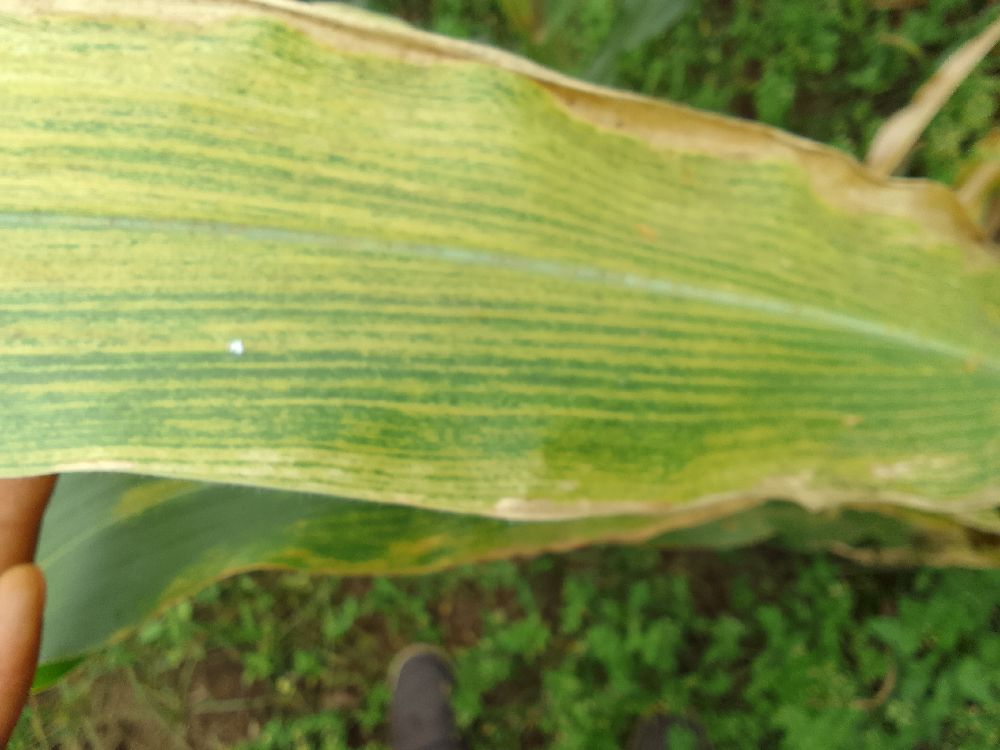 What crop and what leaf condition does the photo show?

maize, maize lethal necrosis
